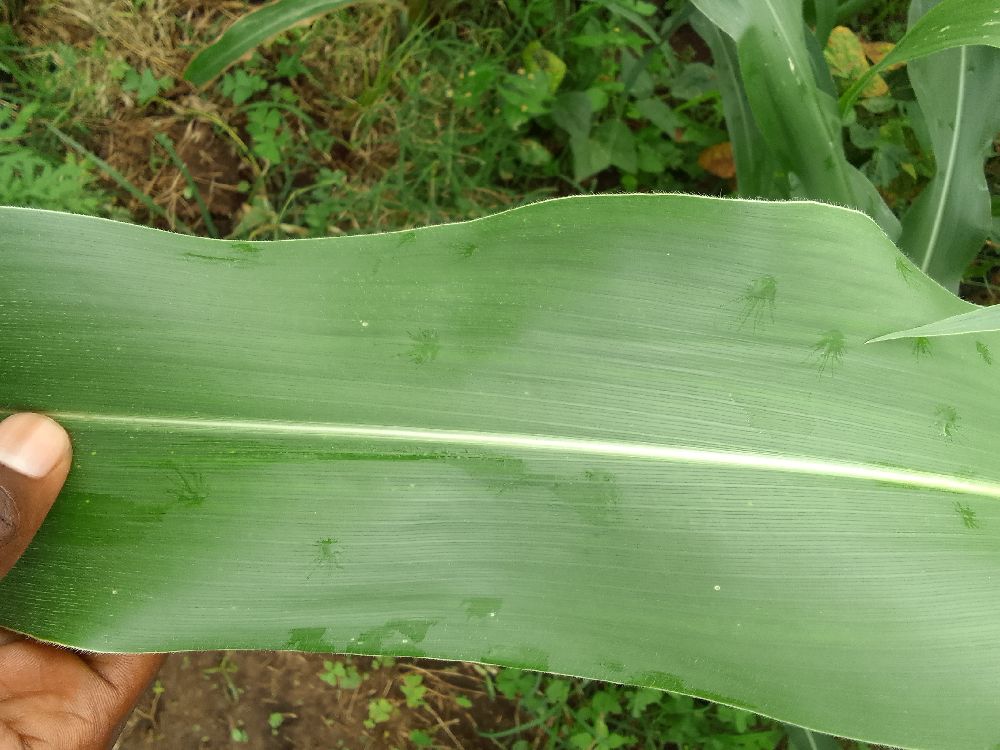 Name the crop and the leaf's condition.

maize, healthy
